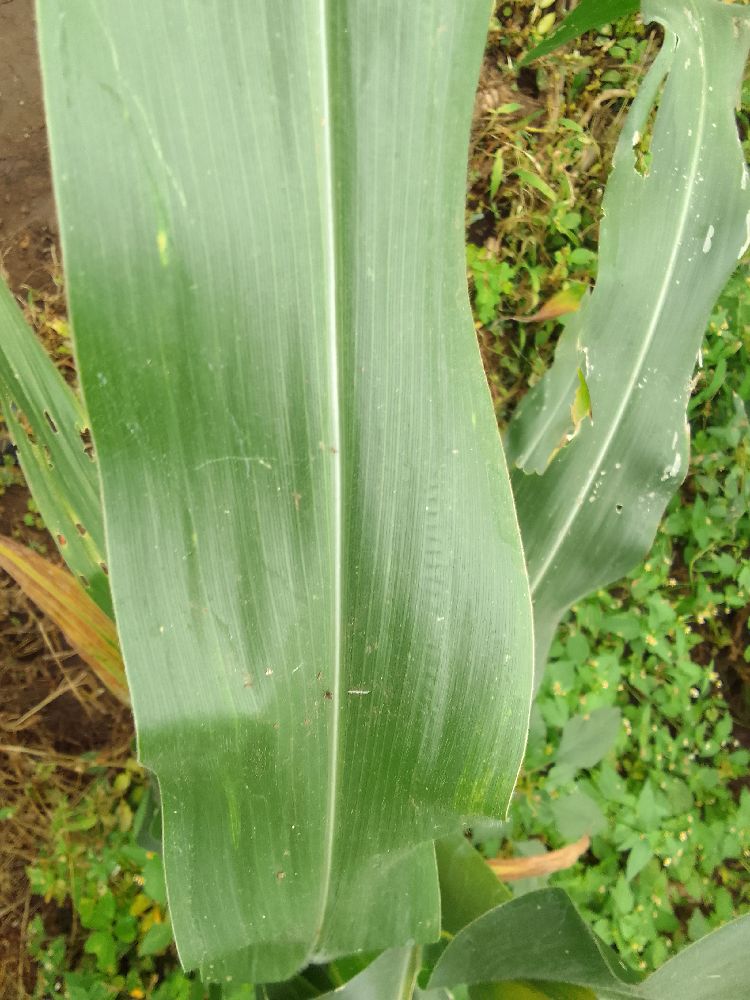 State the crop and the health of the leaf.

maize, healthy
